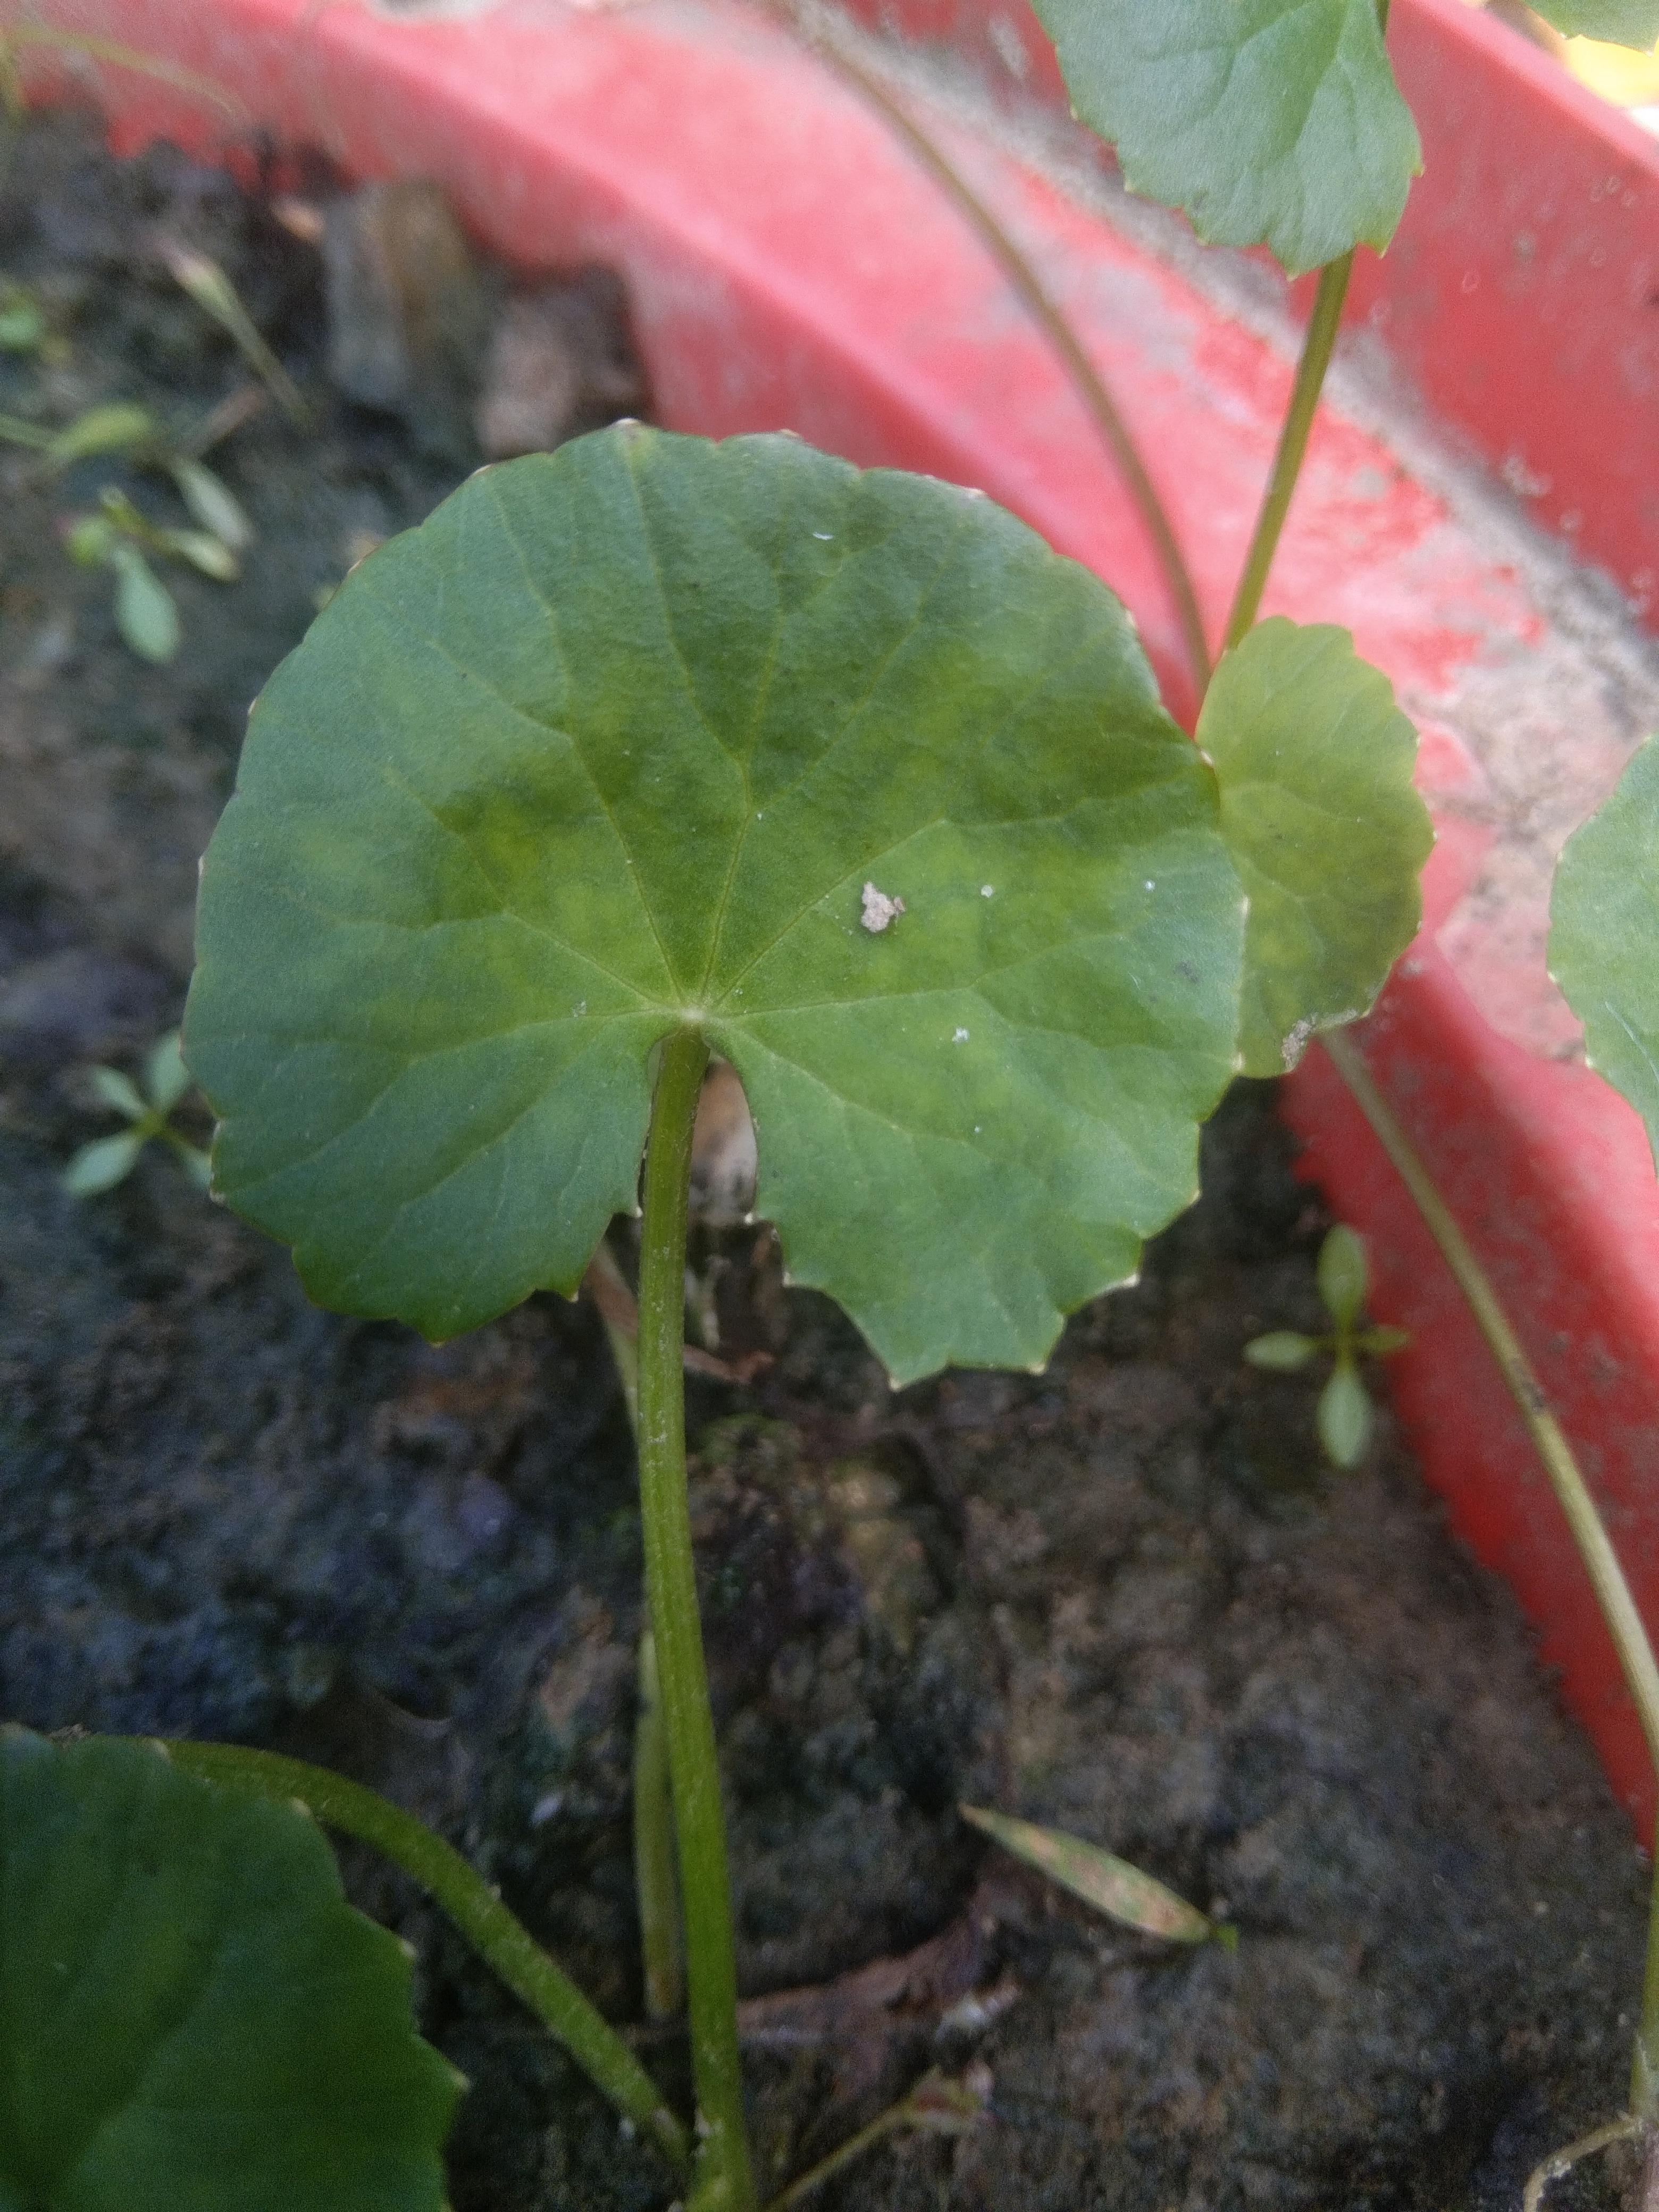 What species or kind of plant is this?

thankuni
